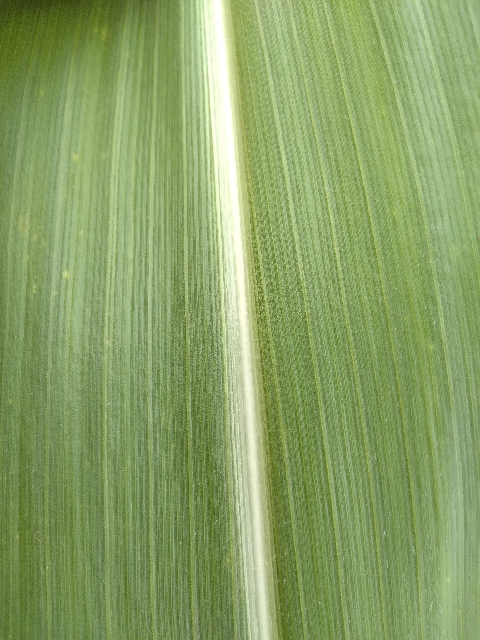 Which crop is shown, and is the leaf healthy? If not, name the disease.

maize, healthy
